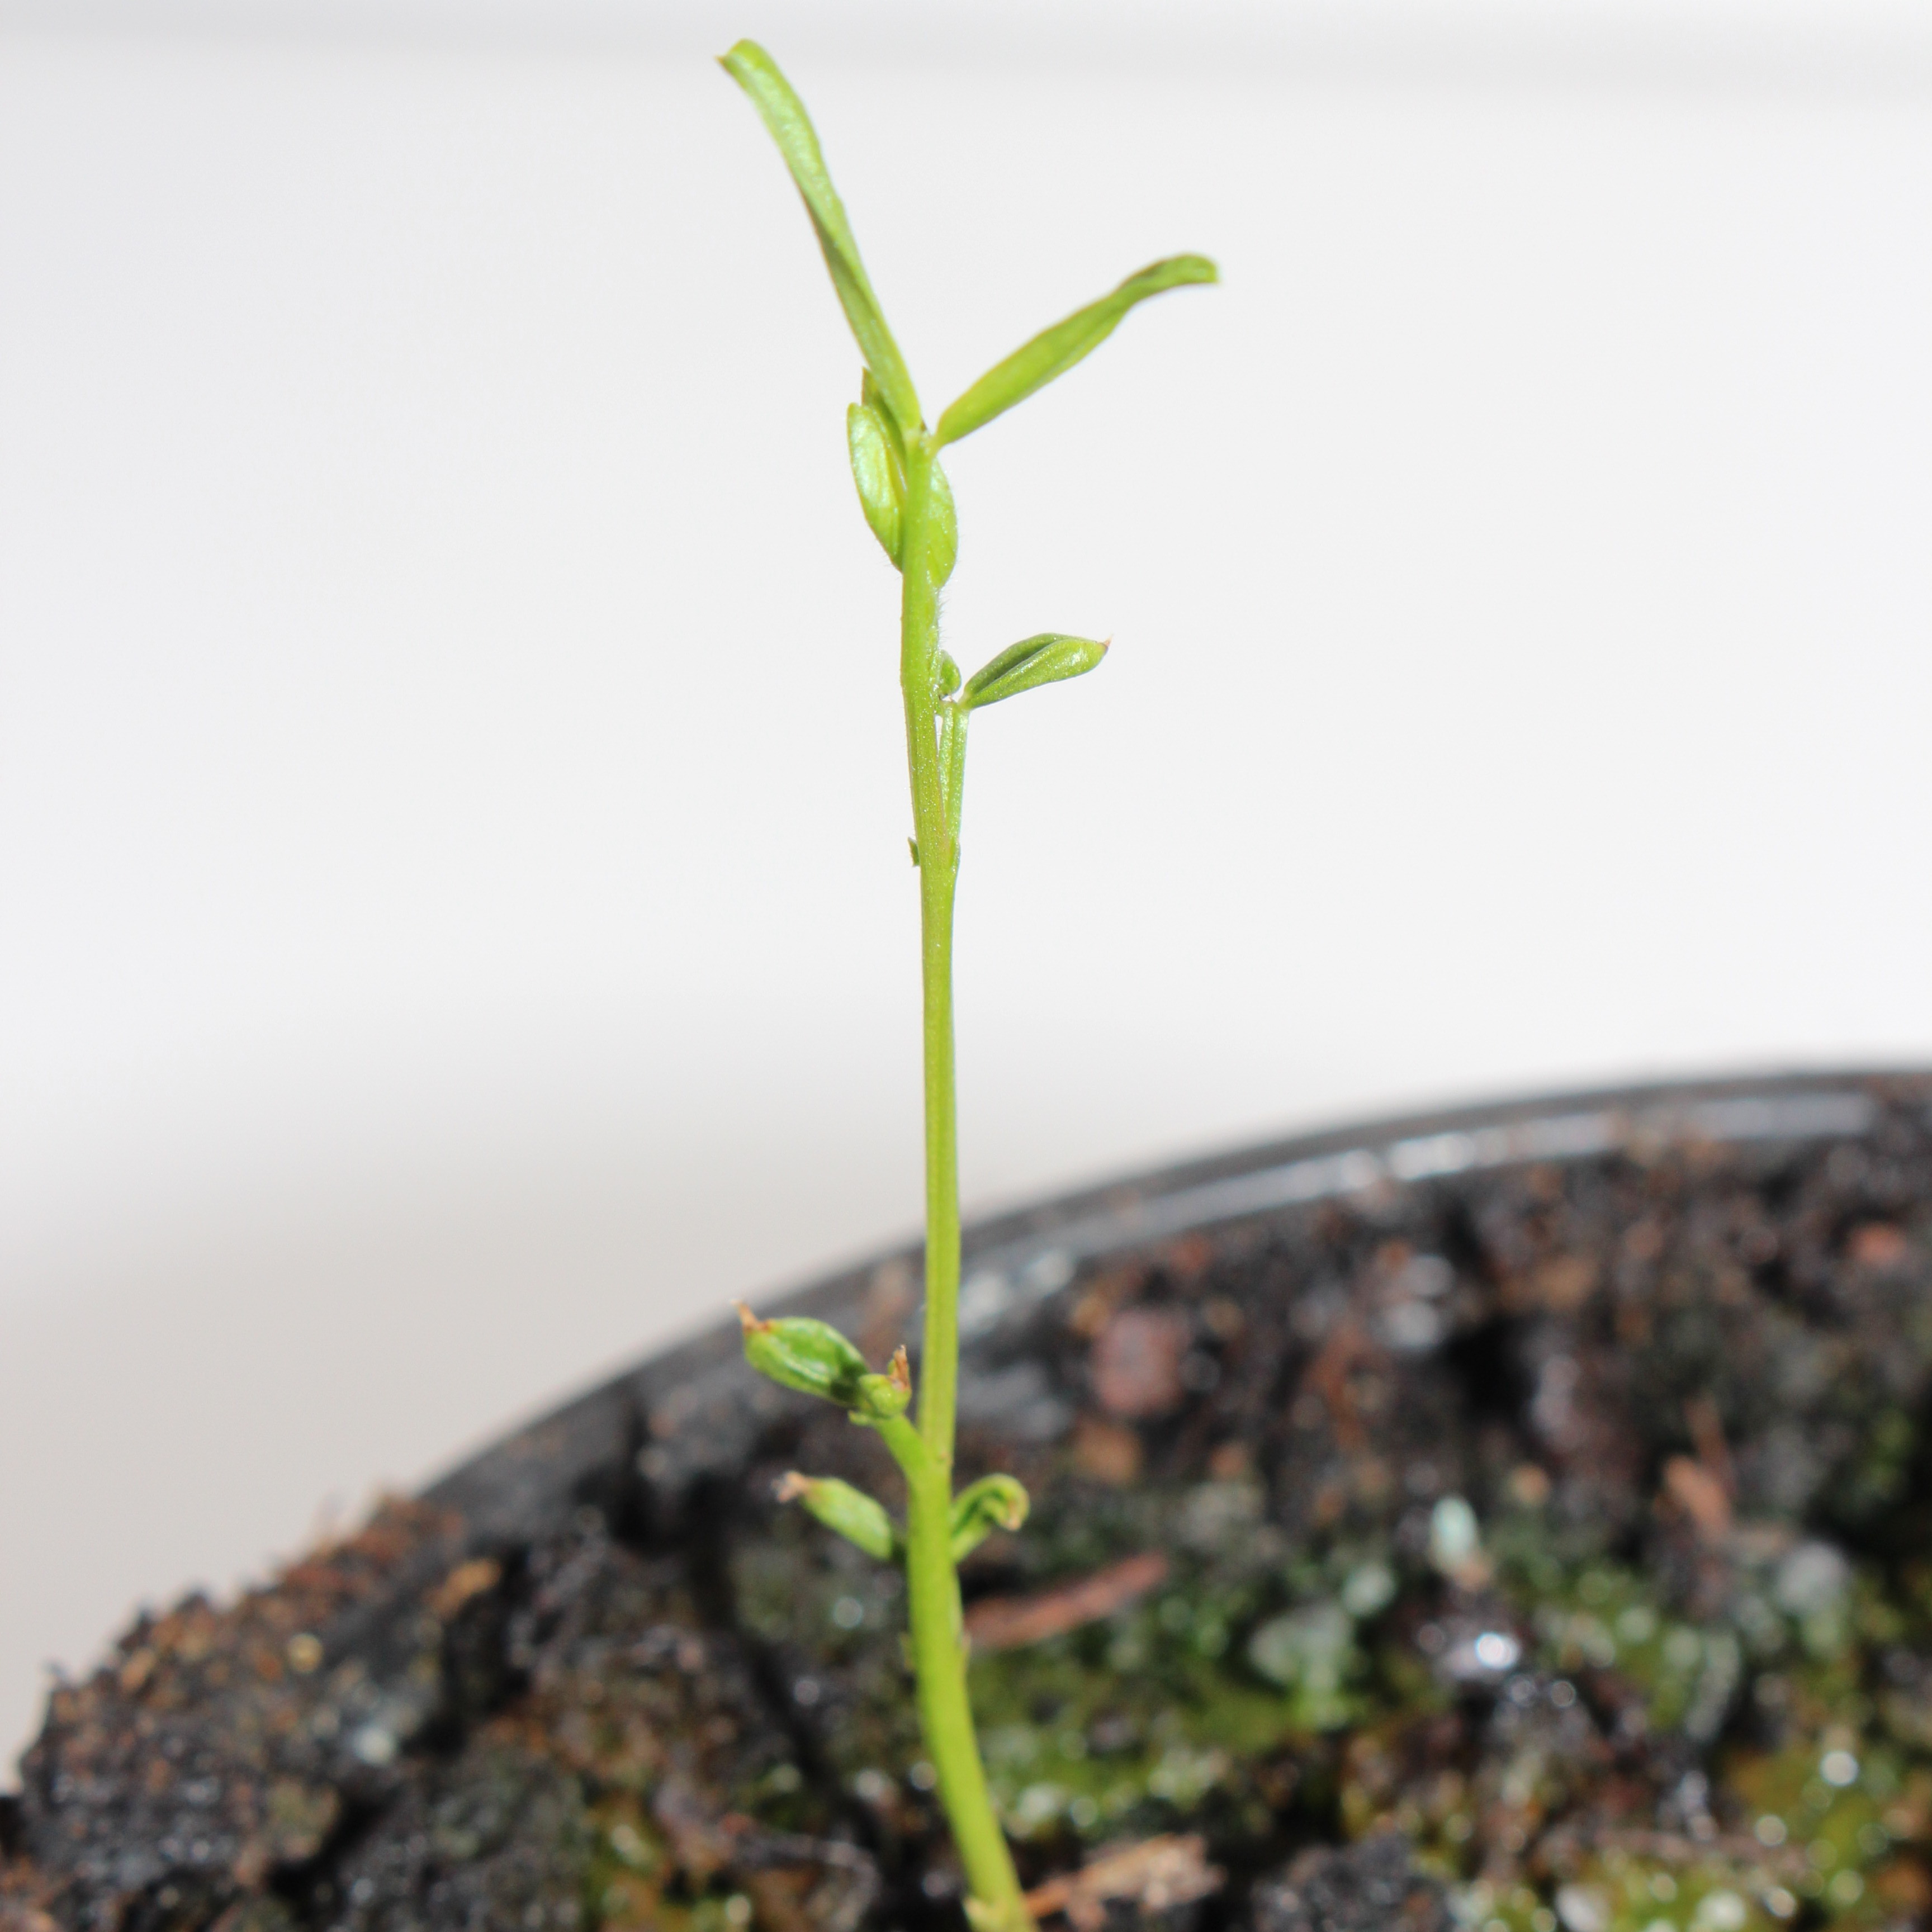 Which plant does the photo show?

Vicia sativa
